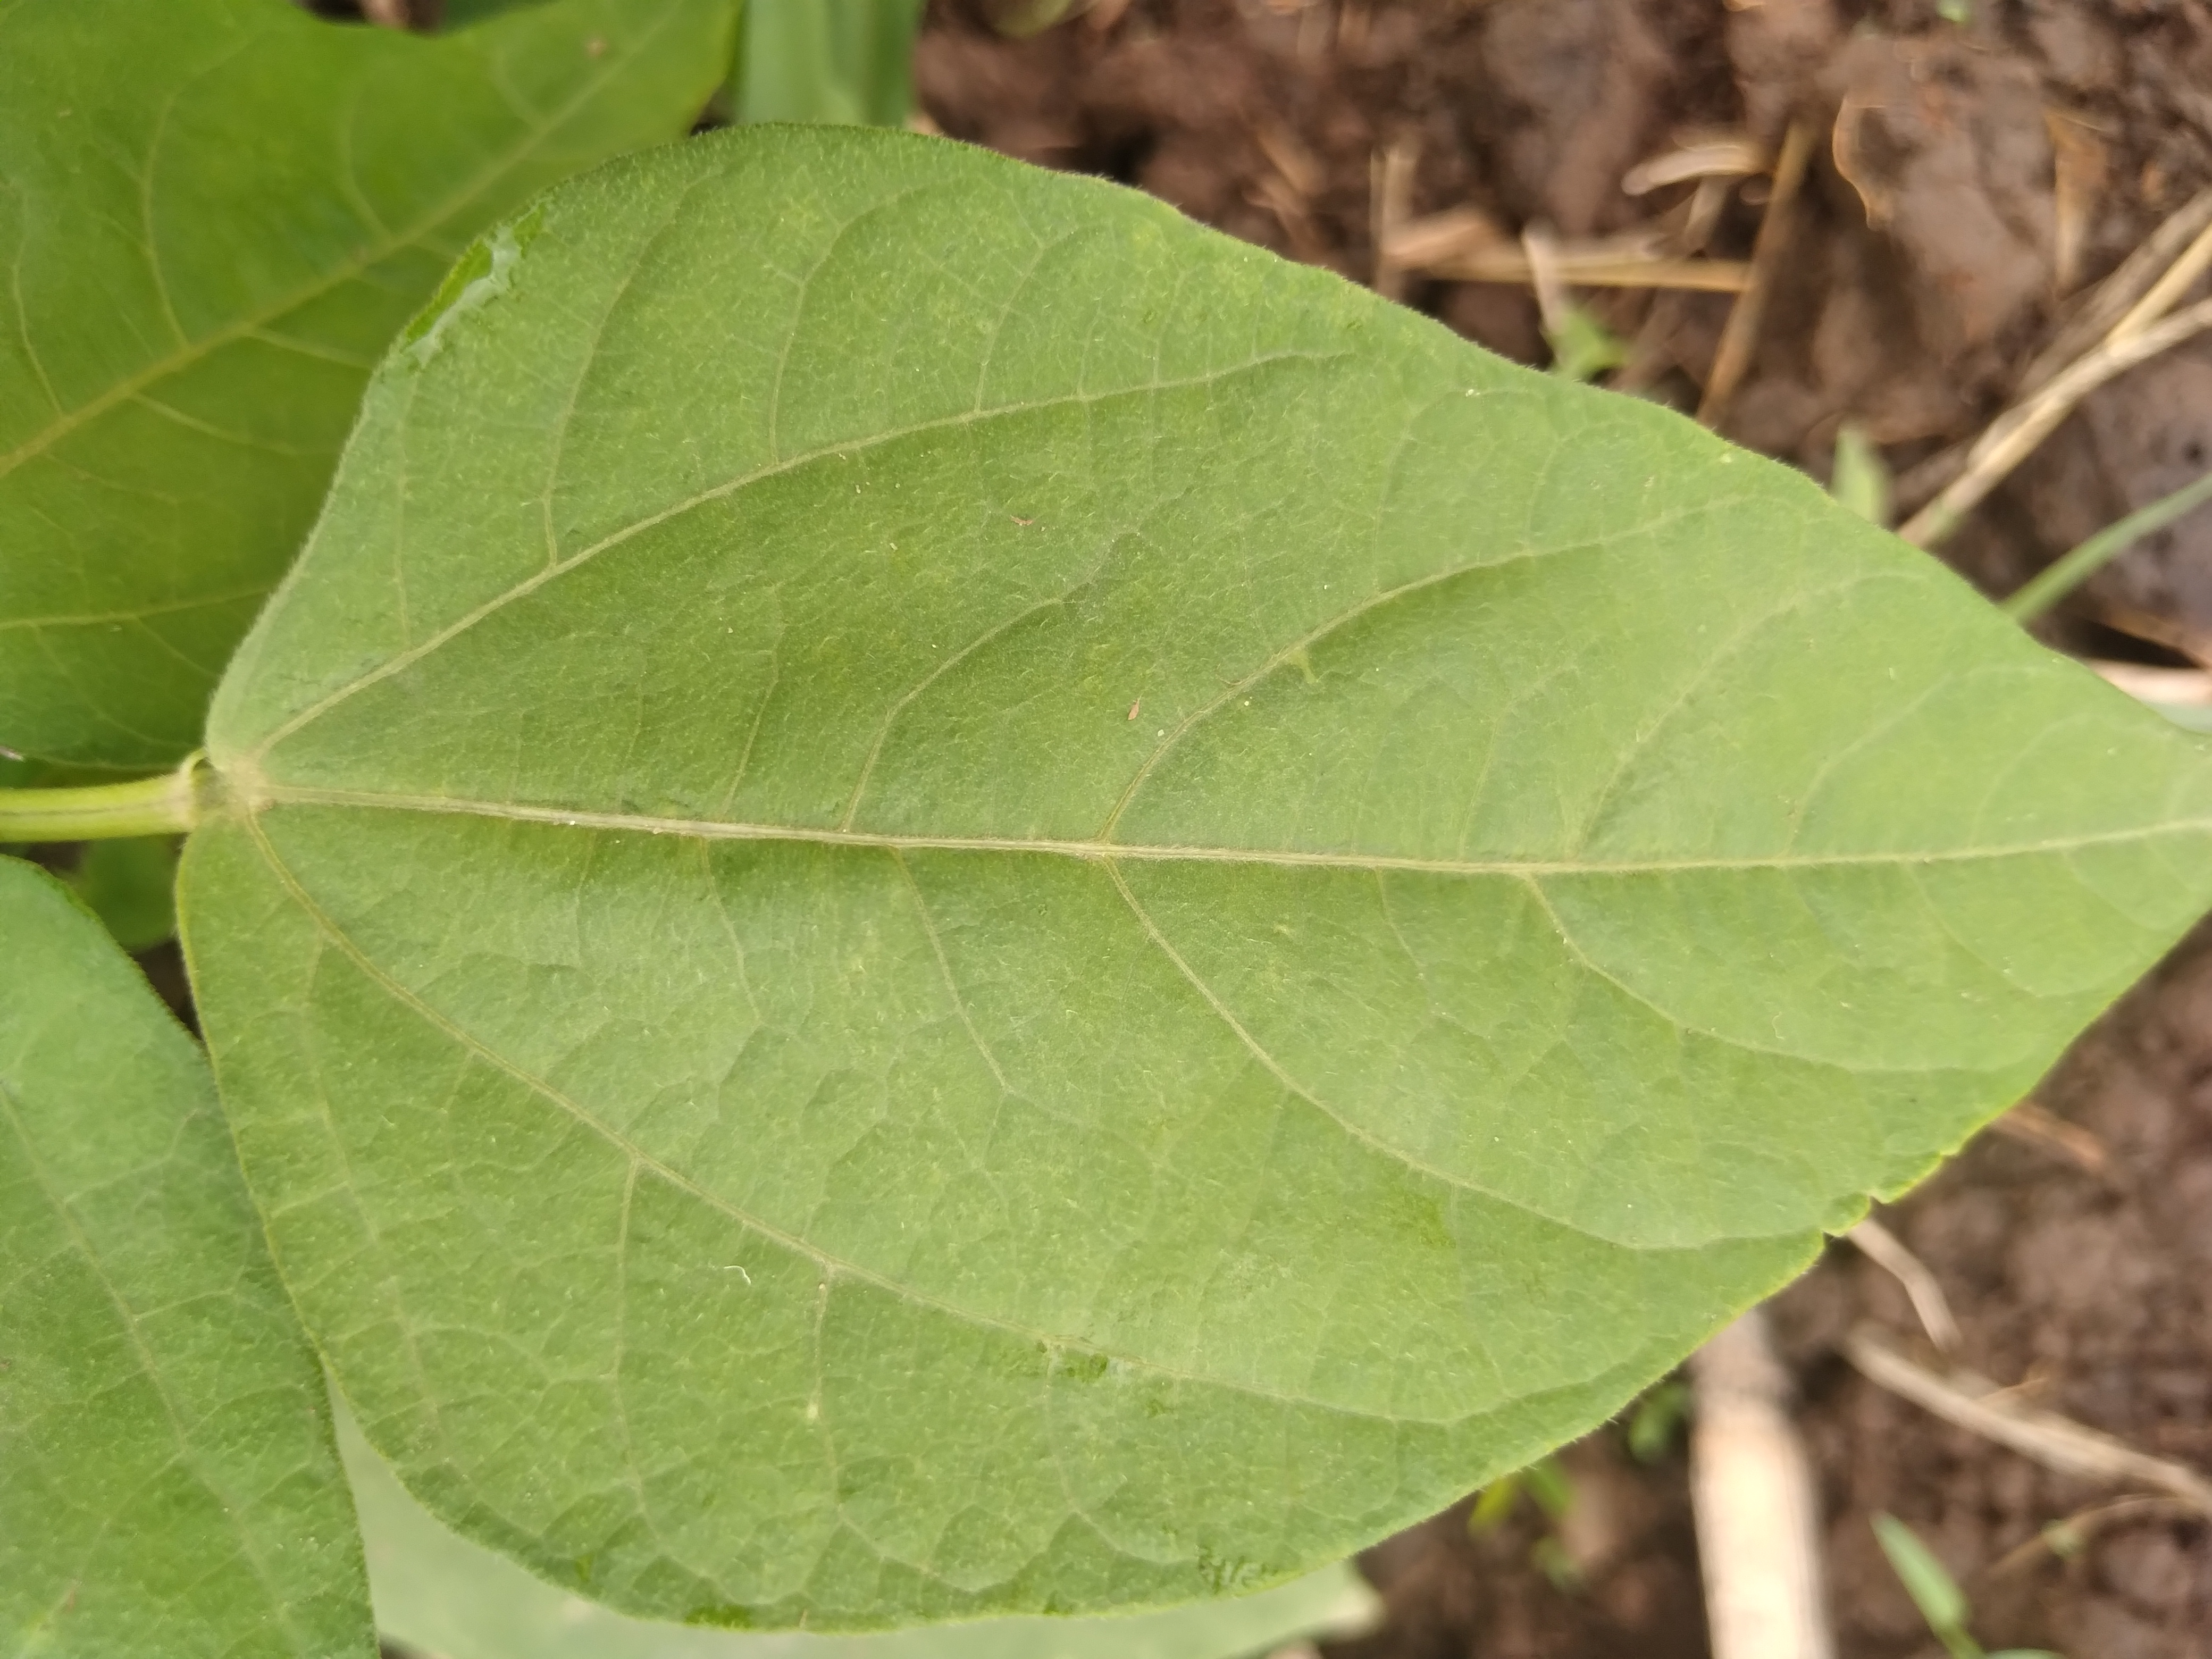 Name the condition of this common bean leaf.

healthy
